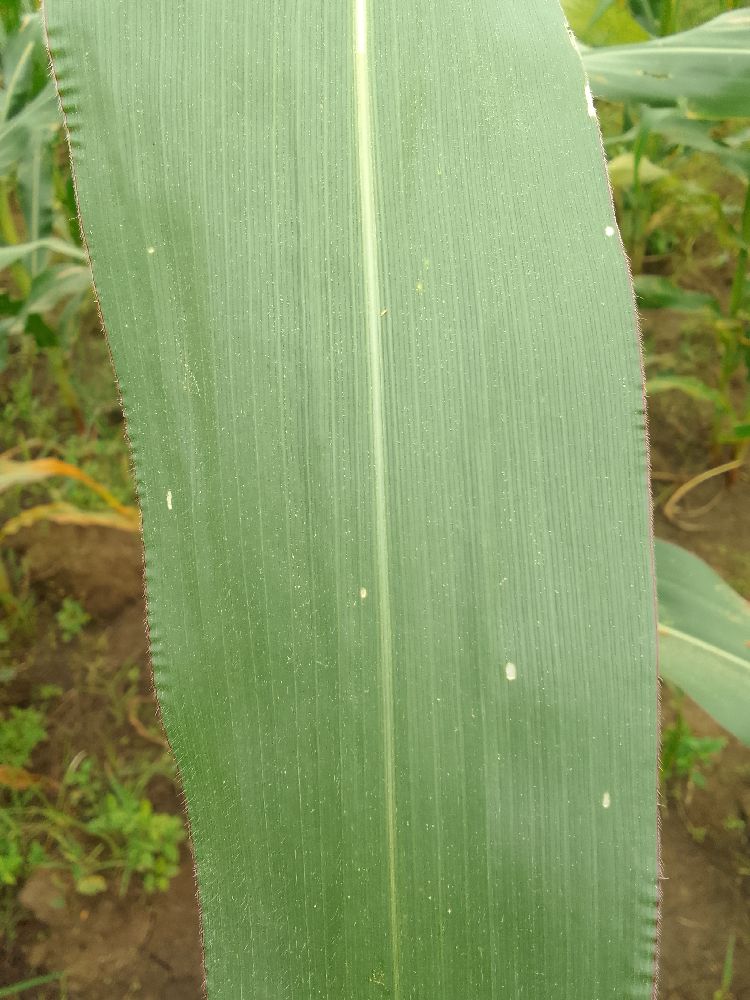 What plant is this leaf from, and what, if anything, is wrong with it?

maize, healthy
